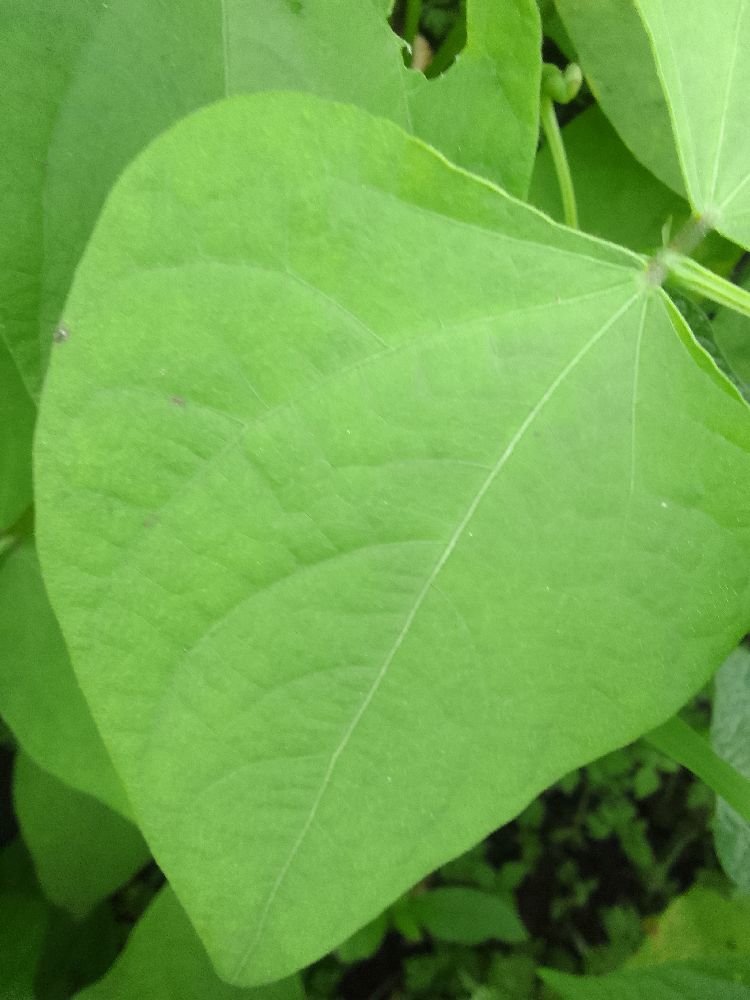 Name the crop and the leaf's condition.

common bean, healthy
